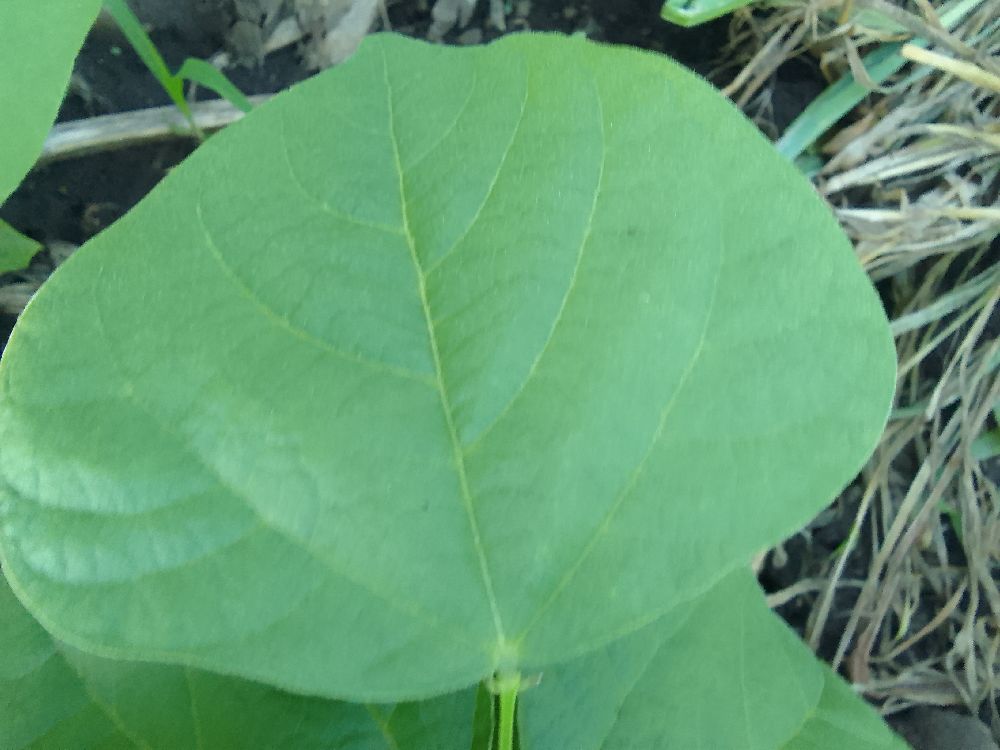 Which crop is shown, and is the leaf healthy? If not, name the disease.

common bean, healthy
